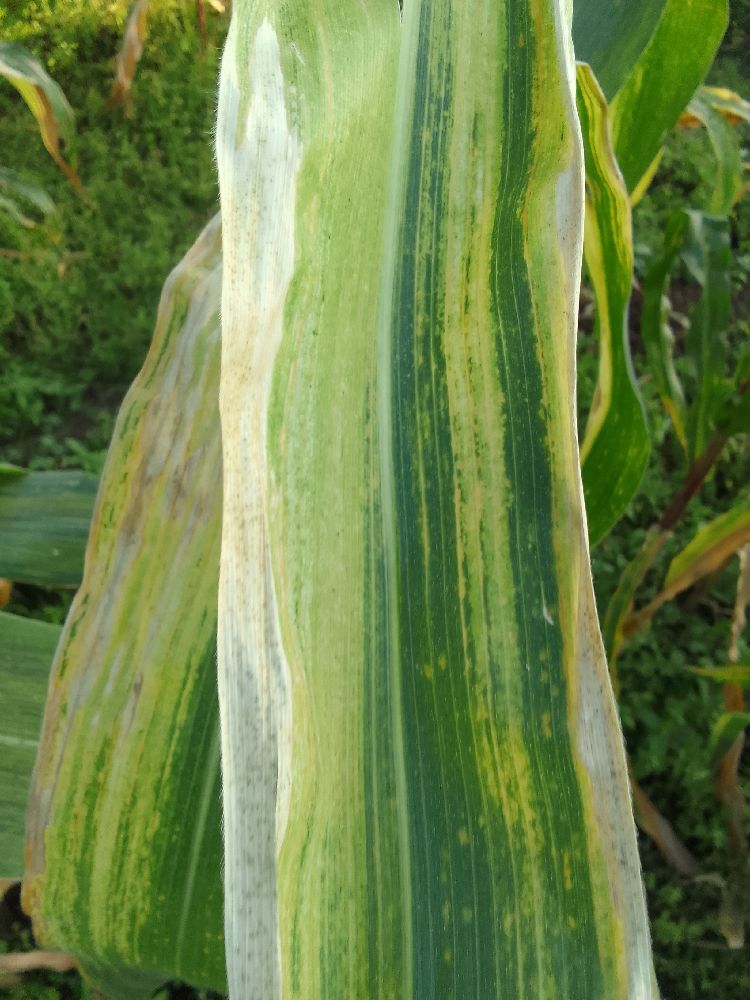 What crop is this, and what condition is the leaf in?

maize, maize lethal necrosis
